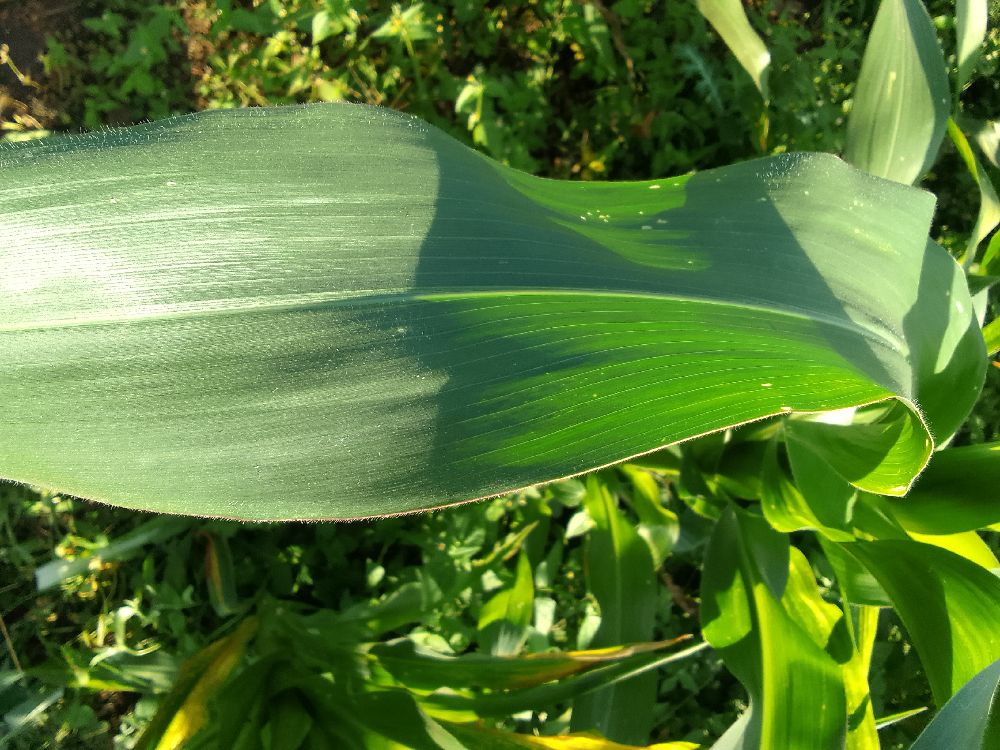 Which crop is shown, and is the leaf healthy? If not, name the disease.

maize, healthy
